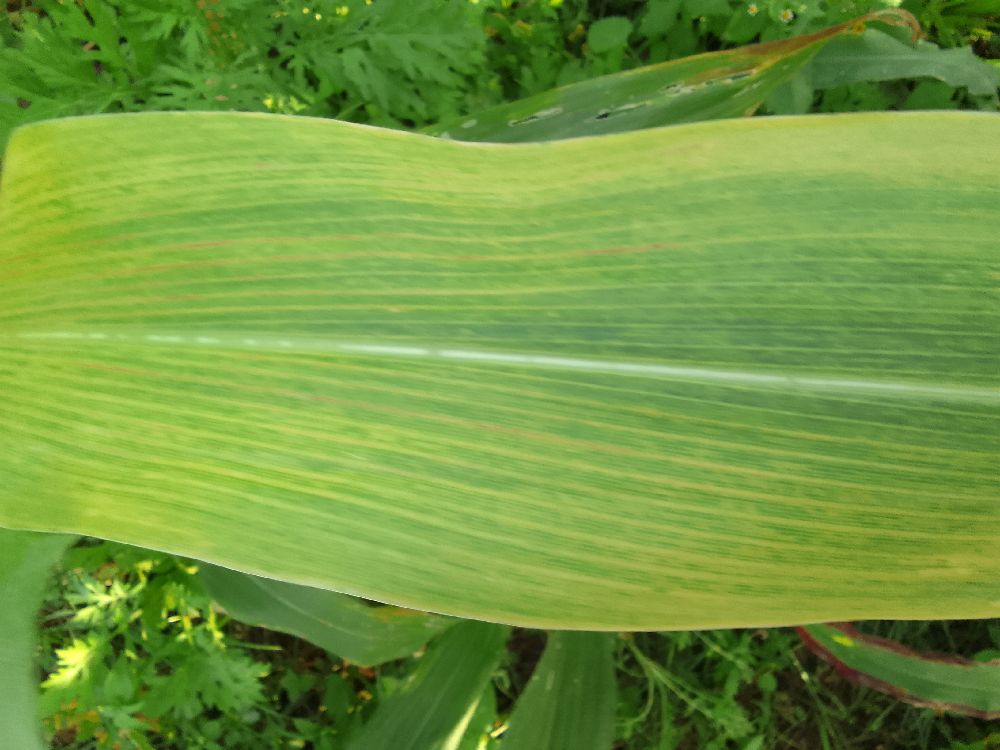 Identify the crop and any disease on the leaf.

maize, maize lethal necrosis
